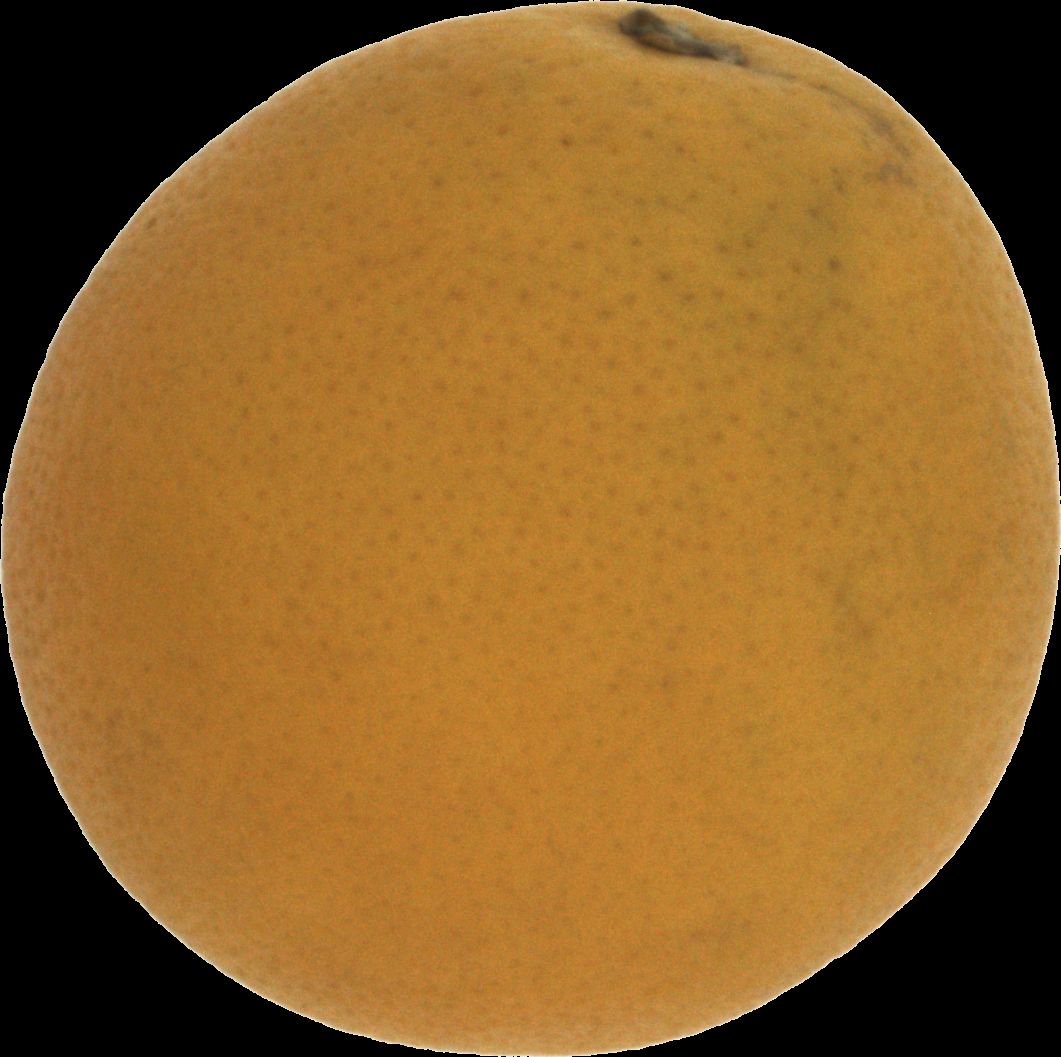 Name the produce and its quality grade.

orange, bad
